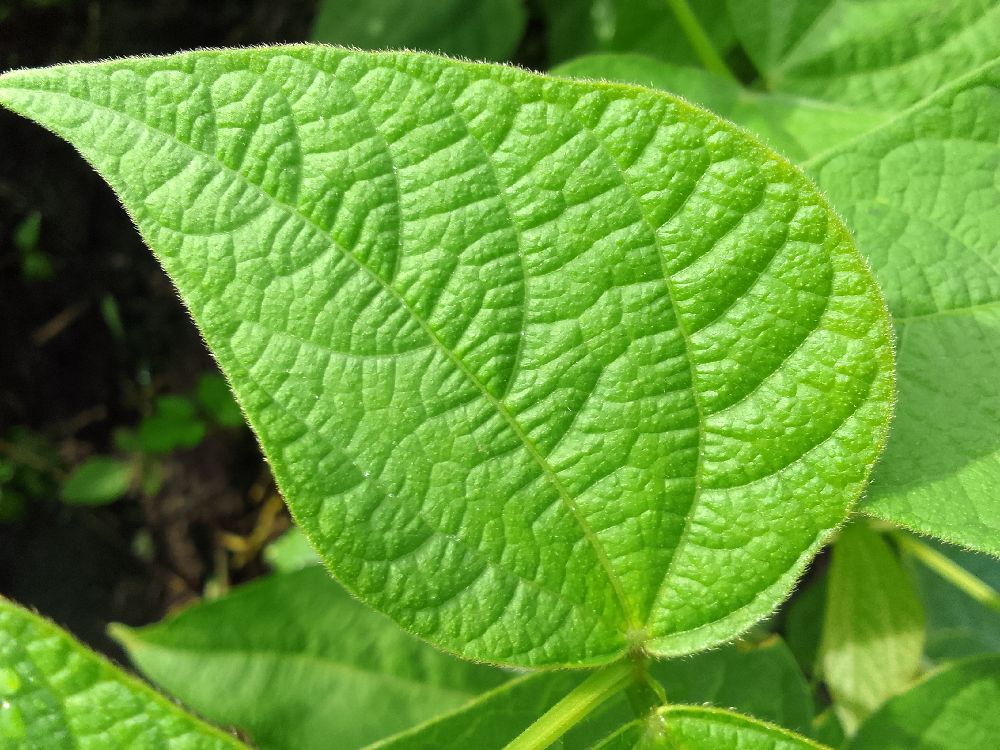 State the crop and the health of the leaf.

common bean, healthy
